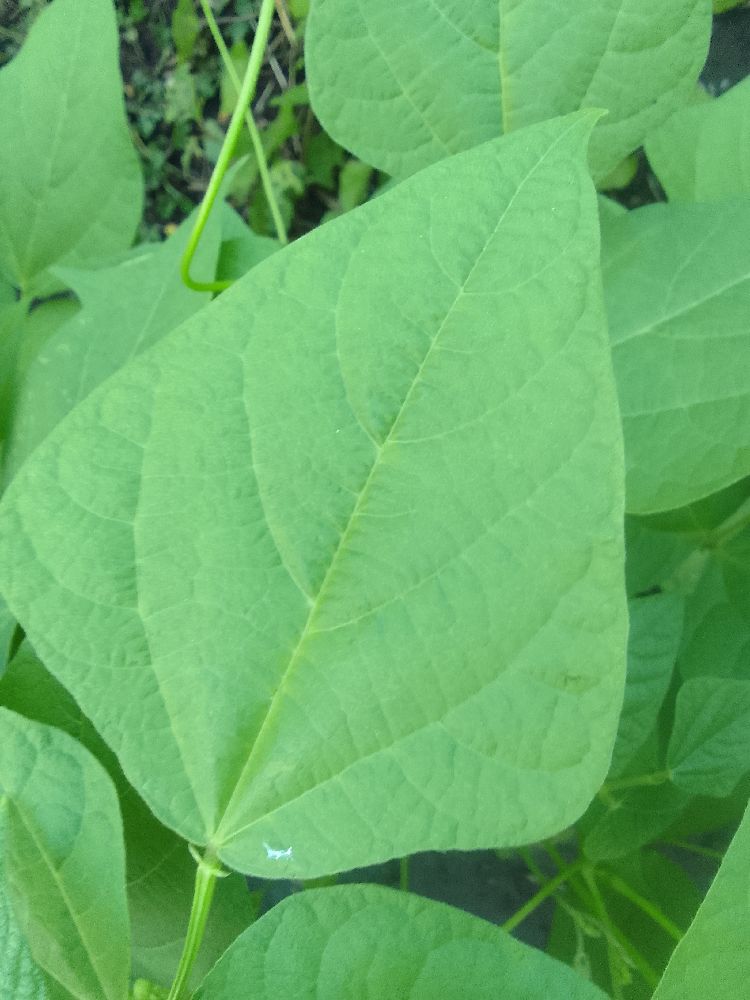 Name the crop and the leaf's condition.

common bean, healthy
